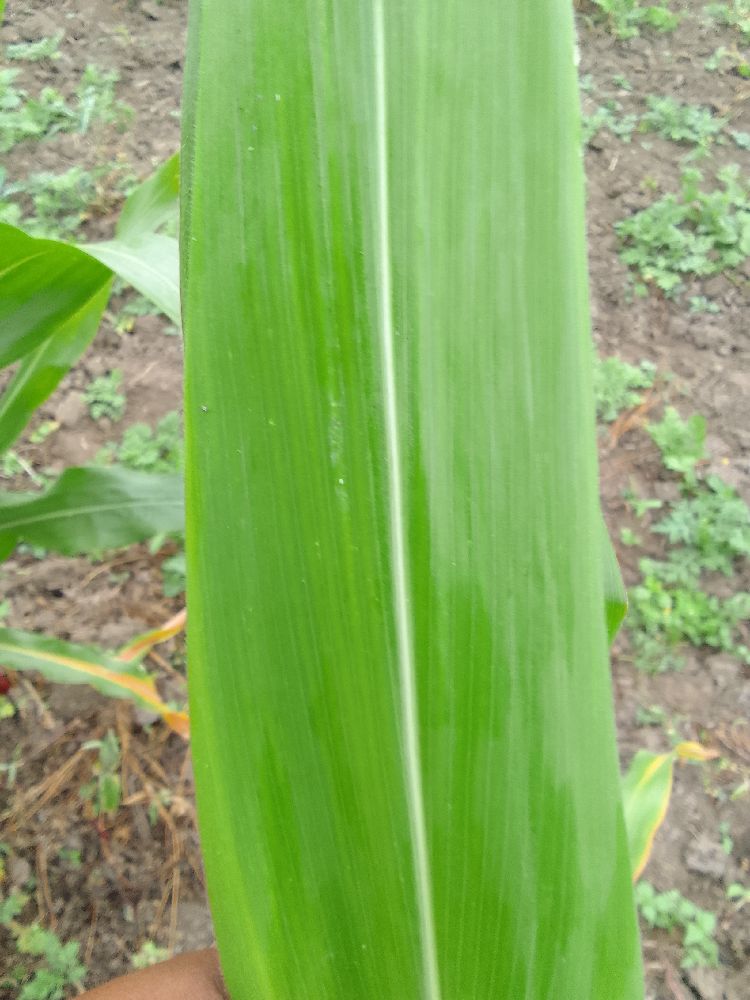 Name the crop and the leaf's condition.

maize, healthy
